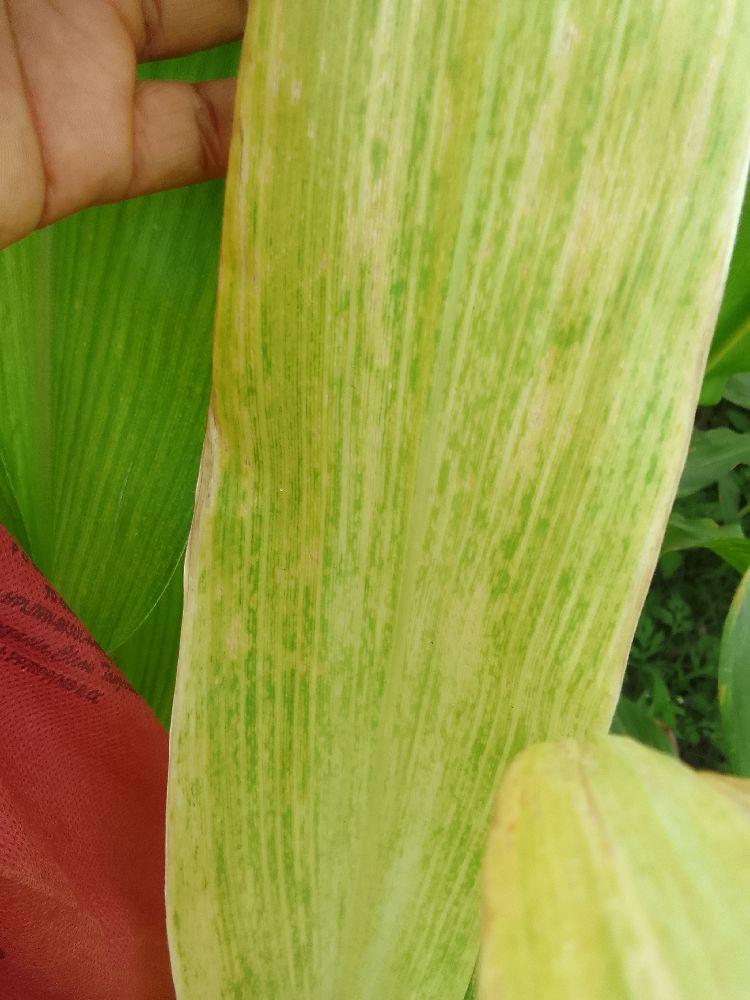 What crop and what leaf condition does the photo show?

maize, maize lethal necrosis
